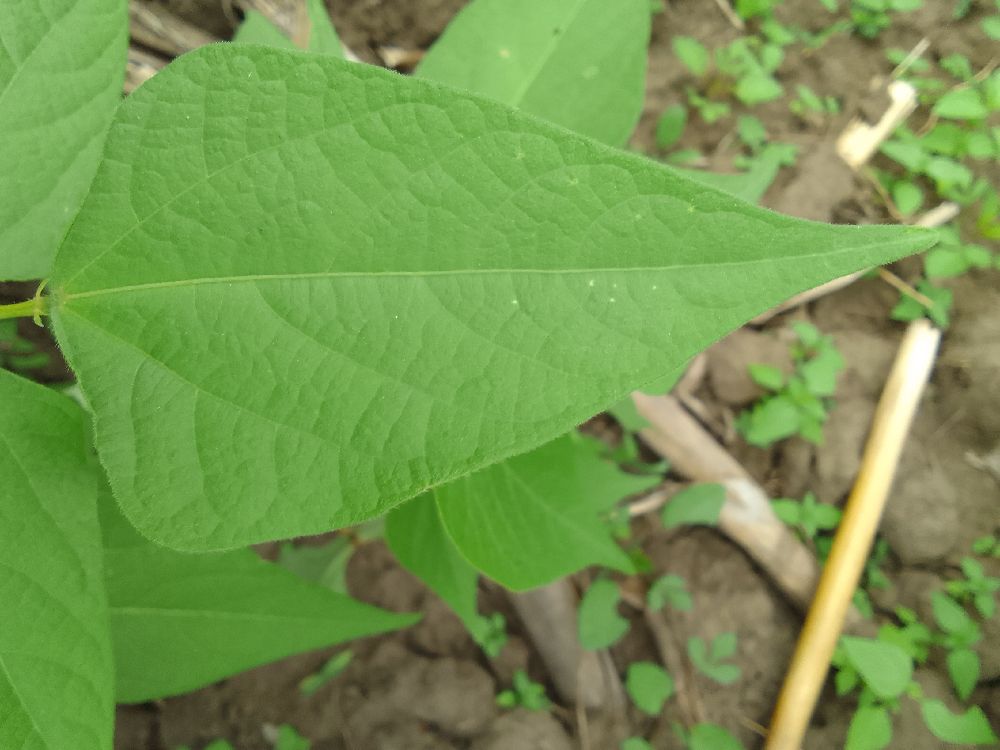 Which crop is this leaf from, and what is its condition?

common bean, healthy
